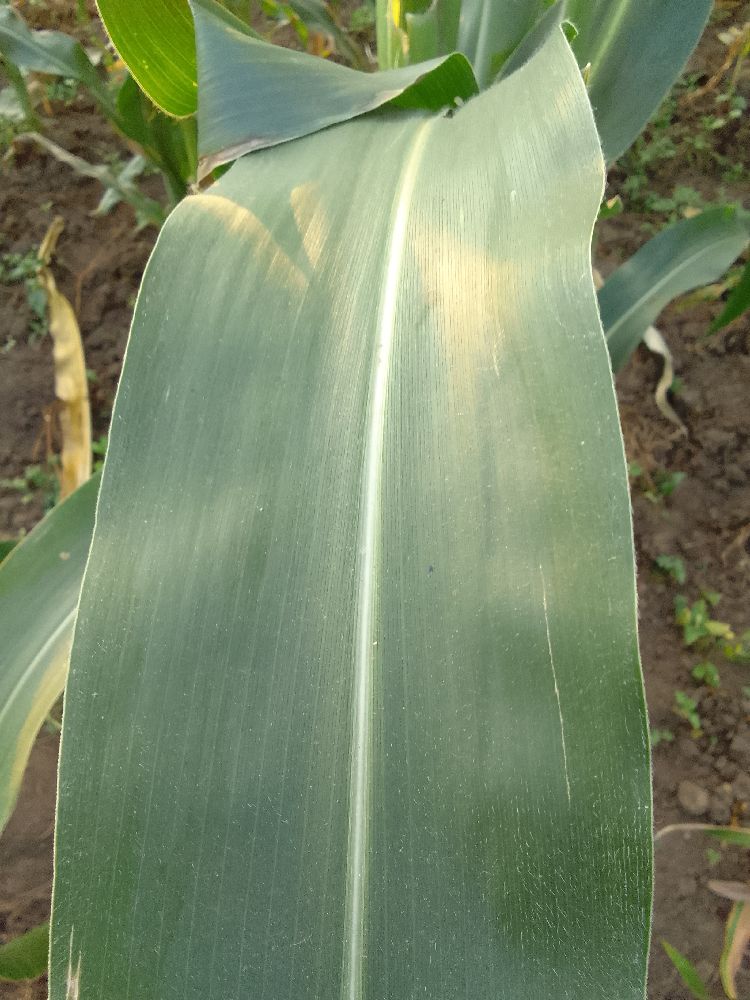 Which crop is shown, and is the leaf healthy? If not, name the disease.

maize, healthy
